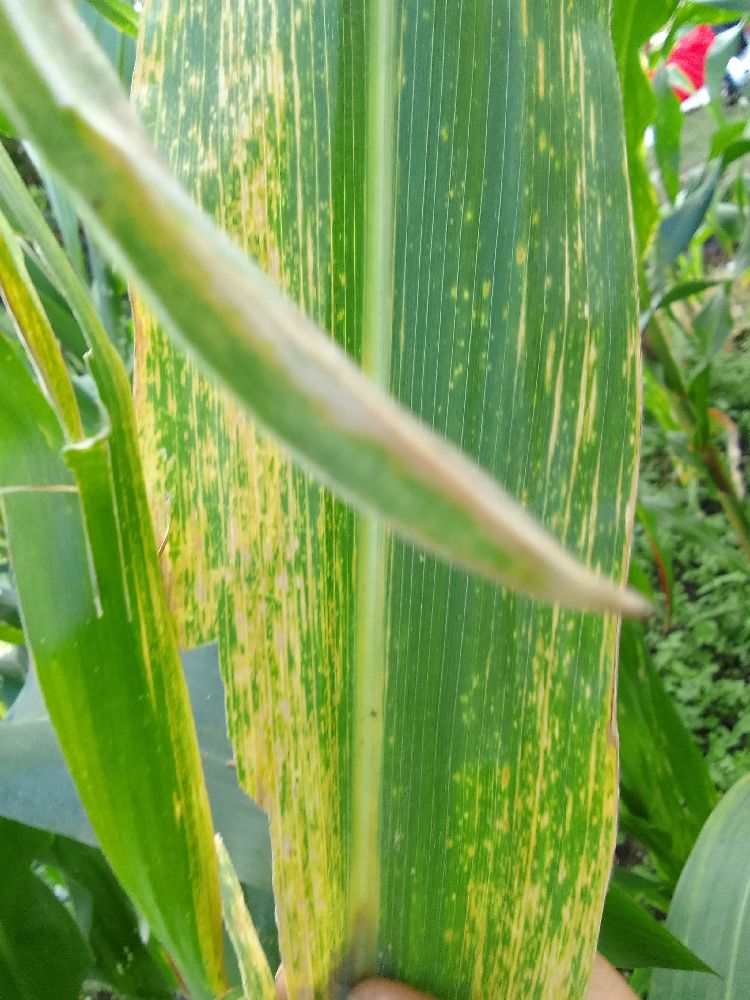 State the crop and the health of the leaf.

maize, maize lethal necrosis
